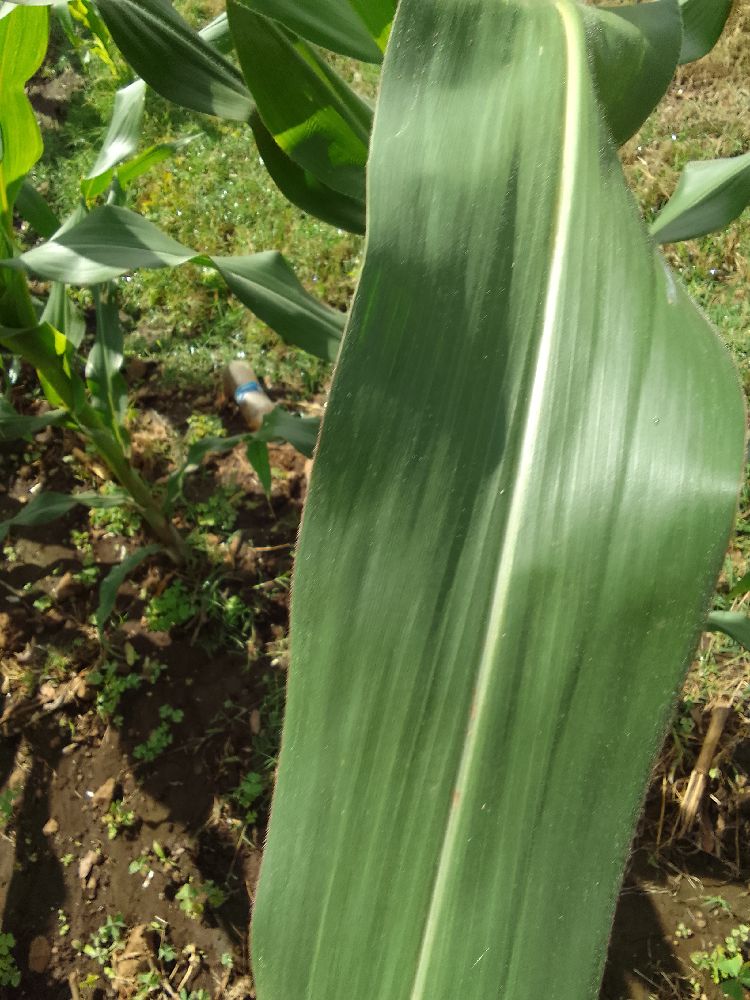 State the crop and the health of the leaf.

maize, healthy
